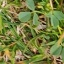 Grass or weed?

unstructured weed
